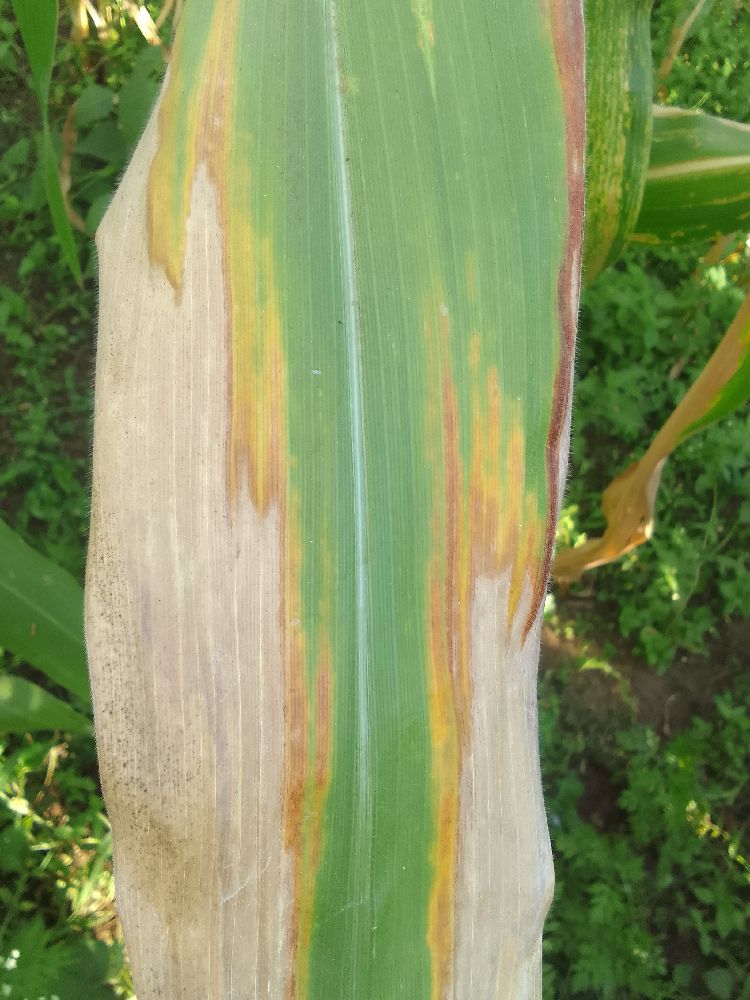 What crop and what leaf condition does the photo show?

maize, maize lethal necrosis
